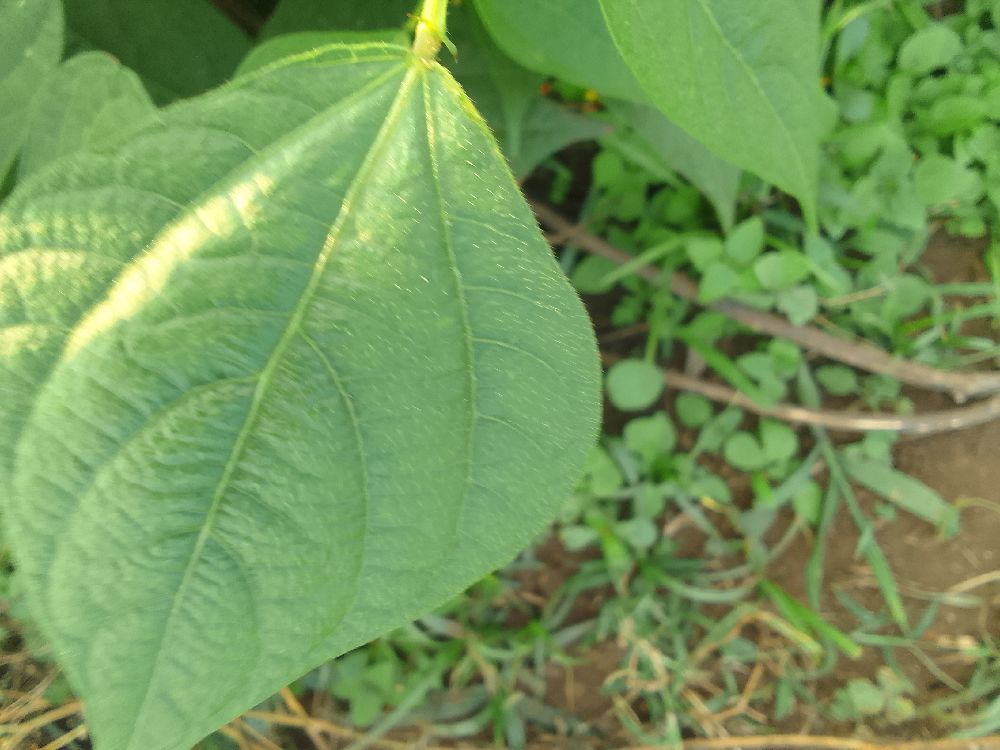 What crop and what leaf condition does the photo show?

common bean, healthy
